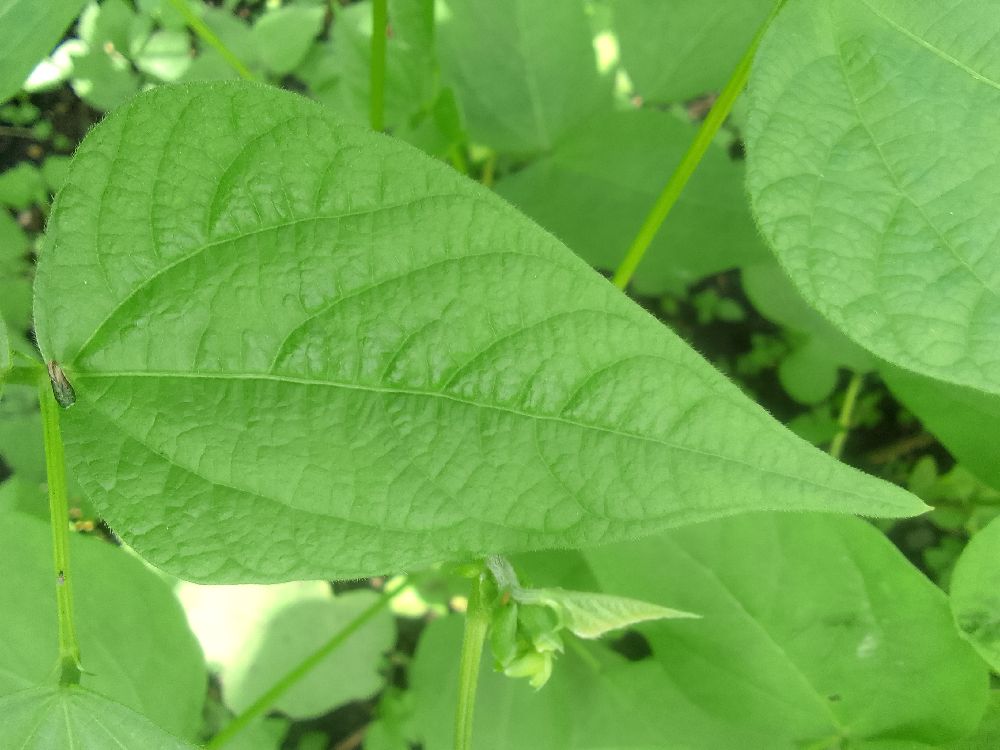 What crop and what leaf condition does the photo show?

common bean, healthy
